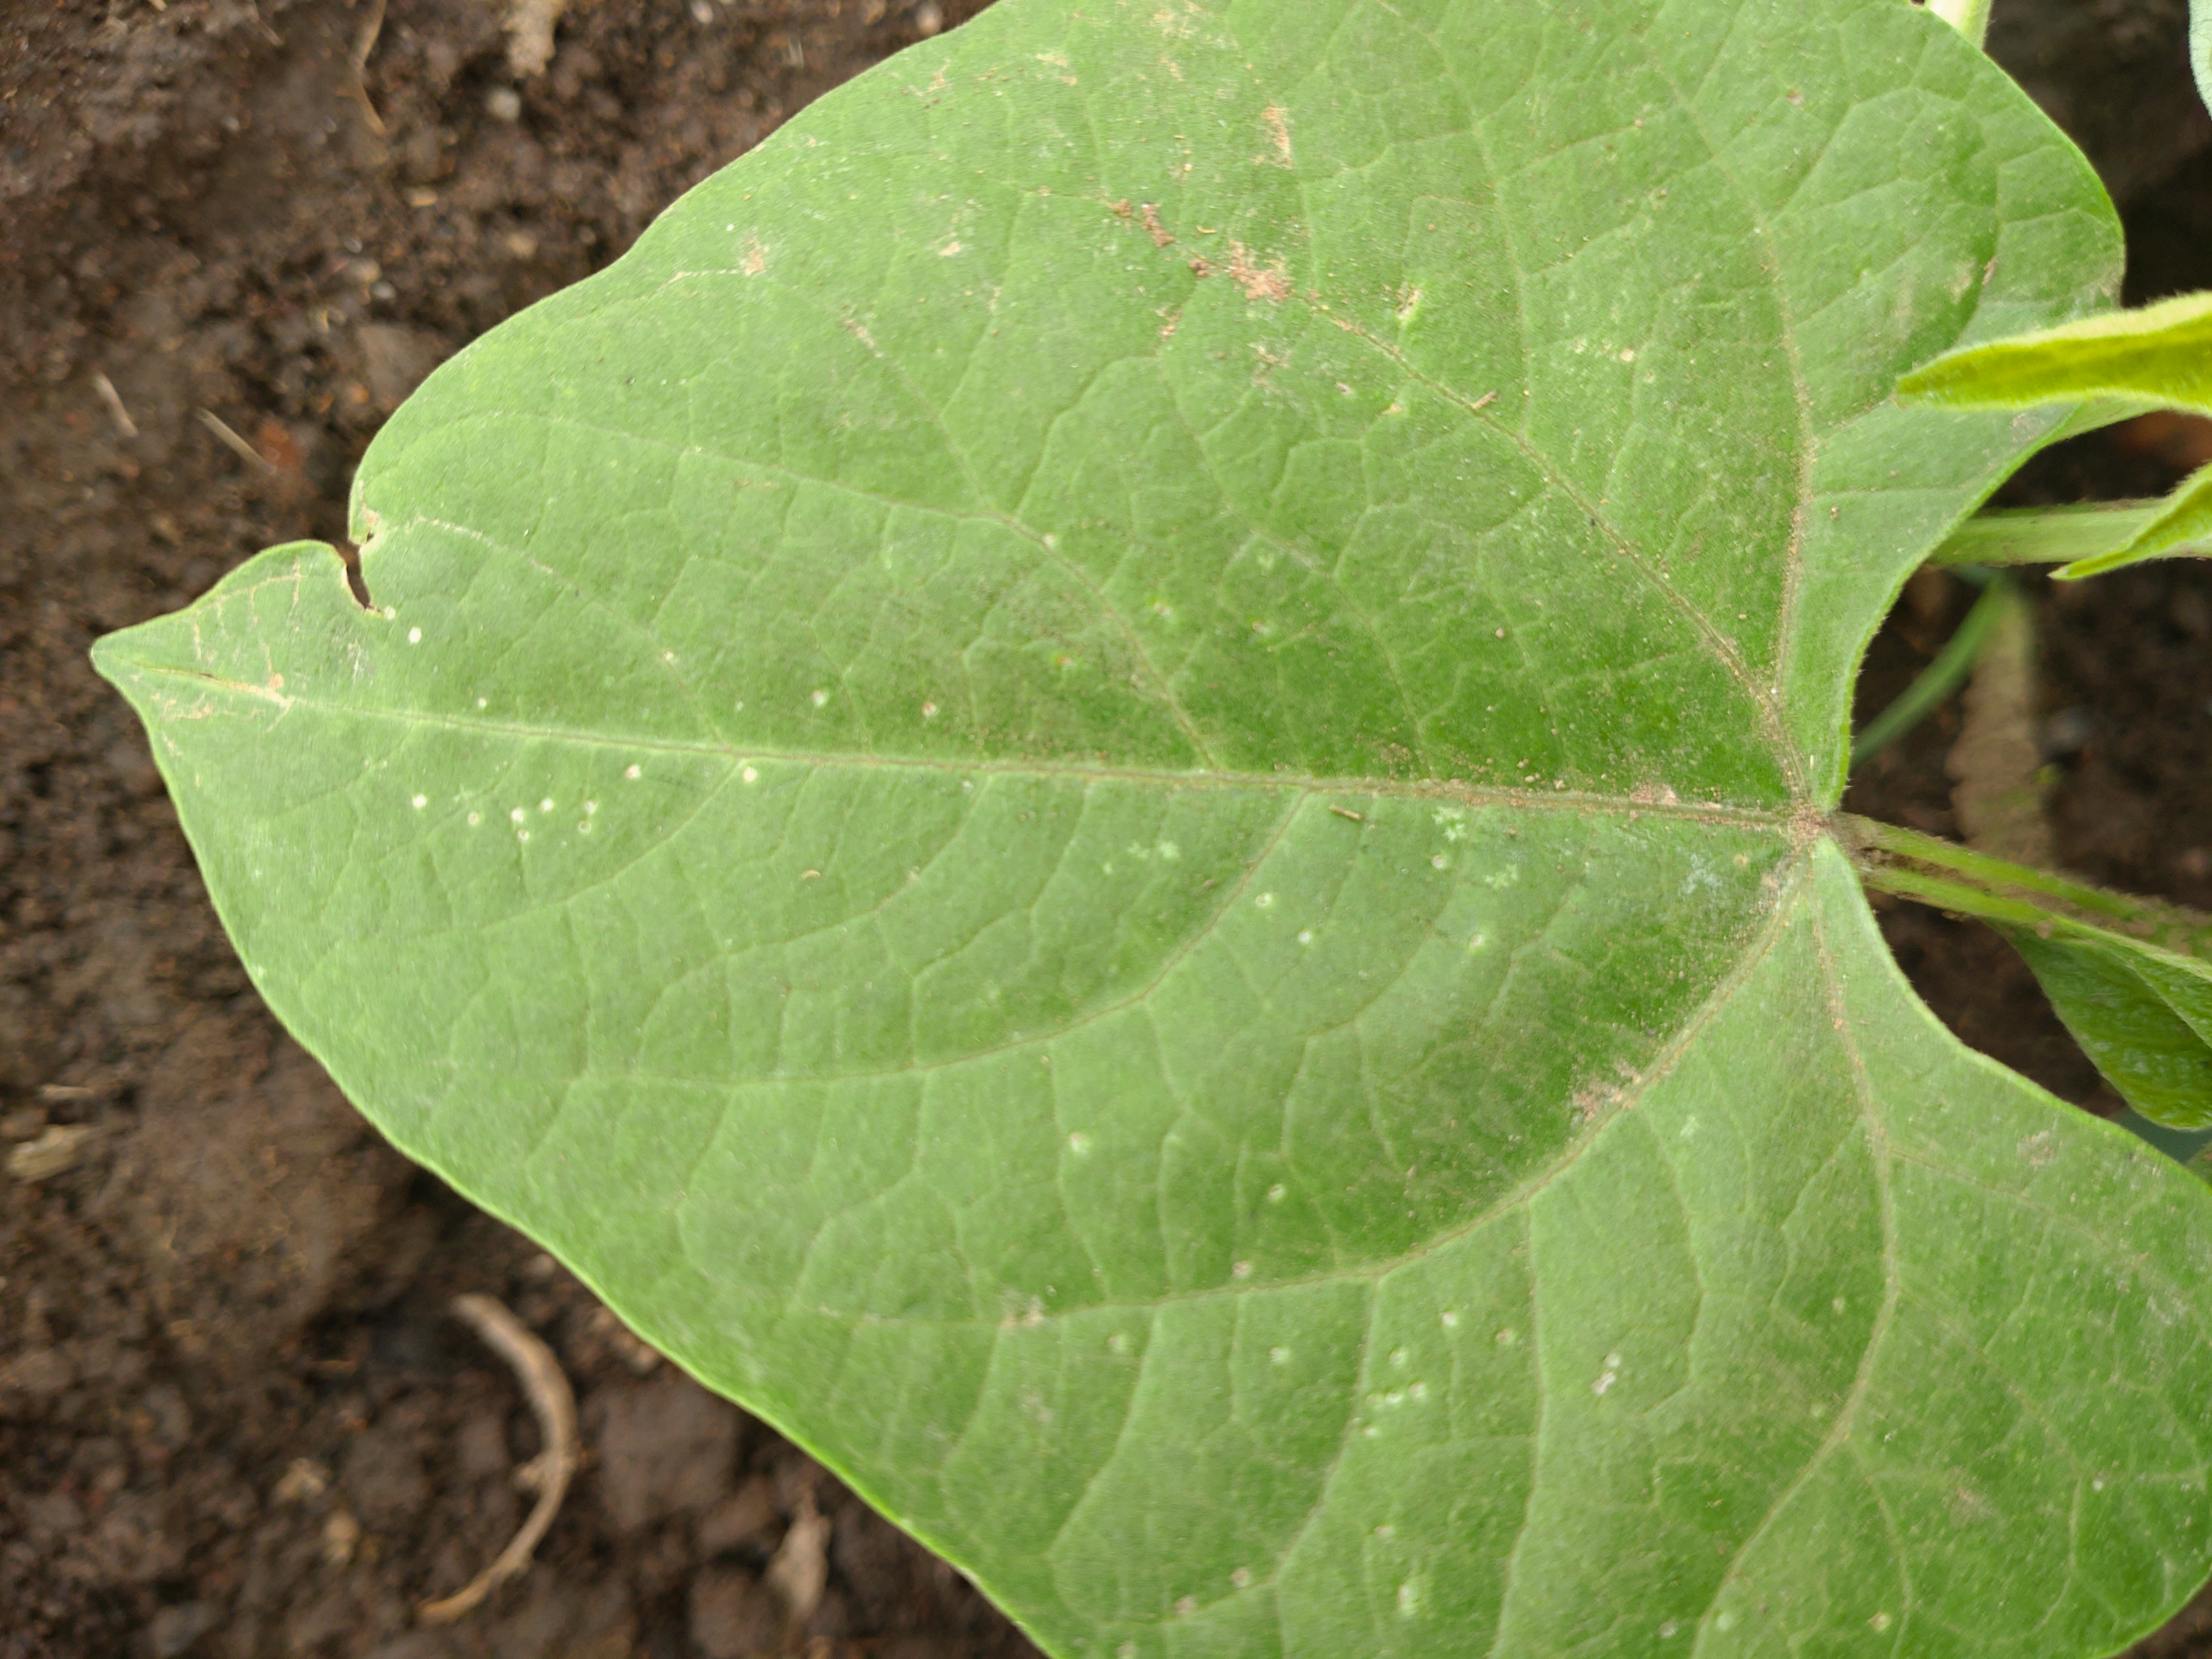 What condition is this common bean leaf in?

healthy
